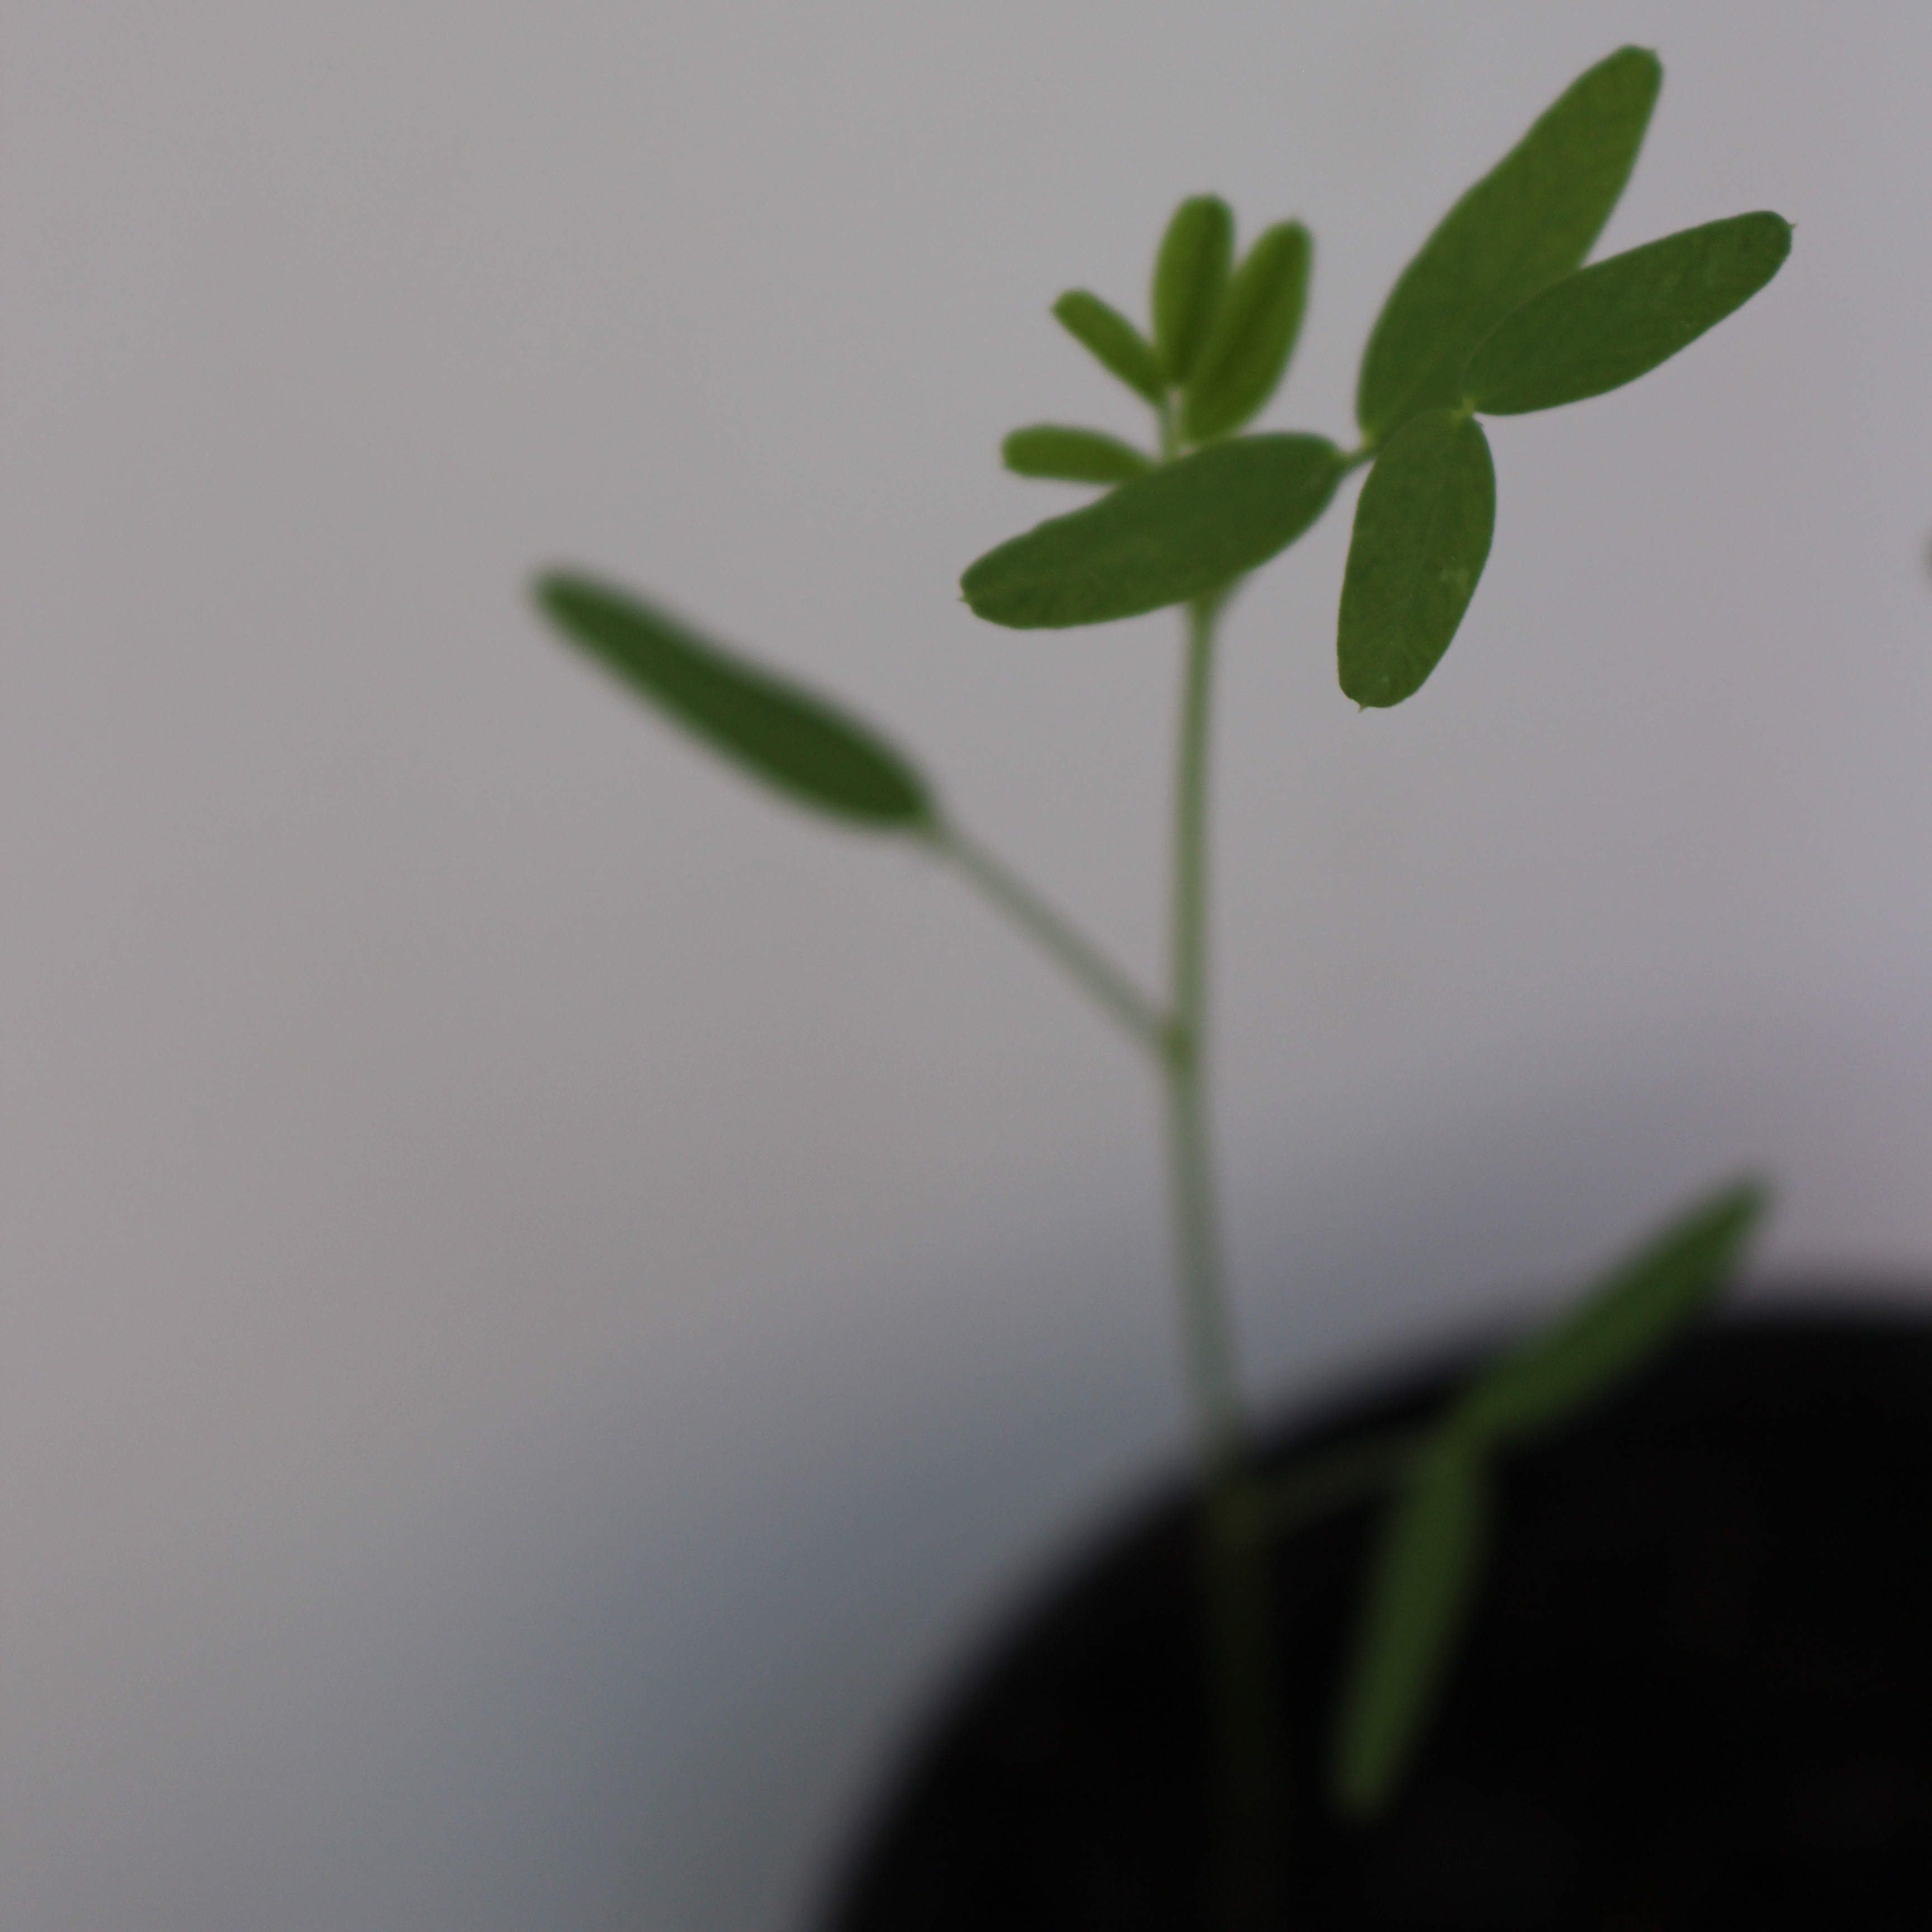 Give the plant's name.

Vicia sativa
